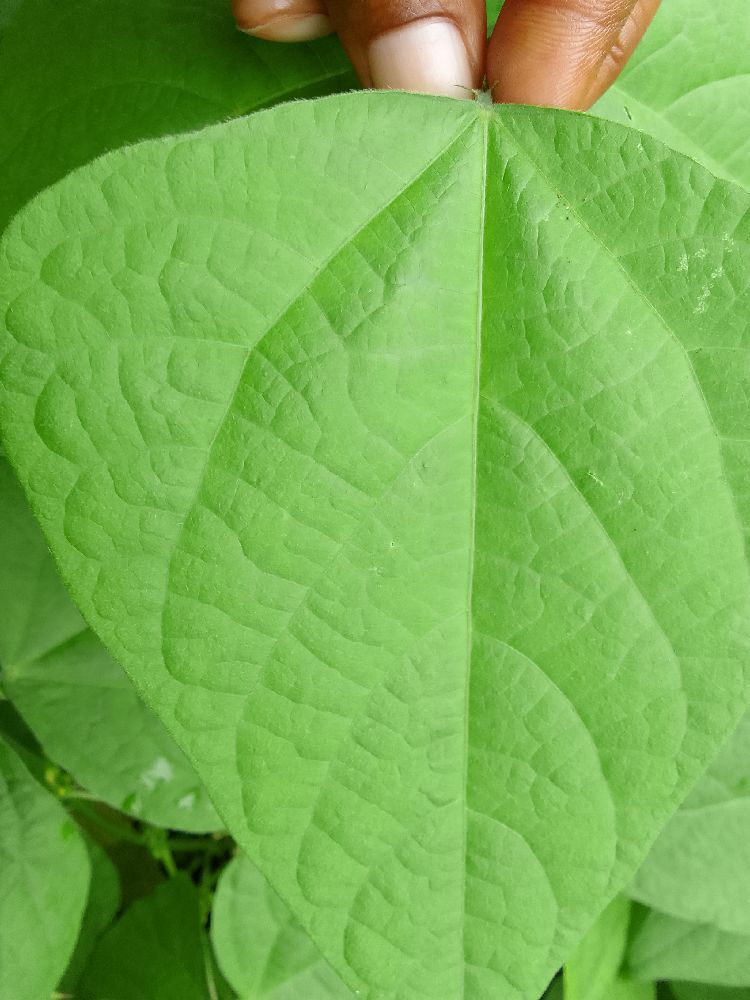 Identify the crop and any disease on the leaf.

common bean, healthy
